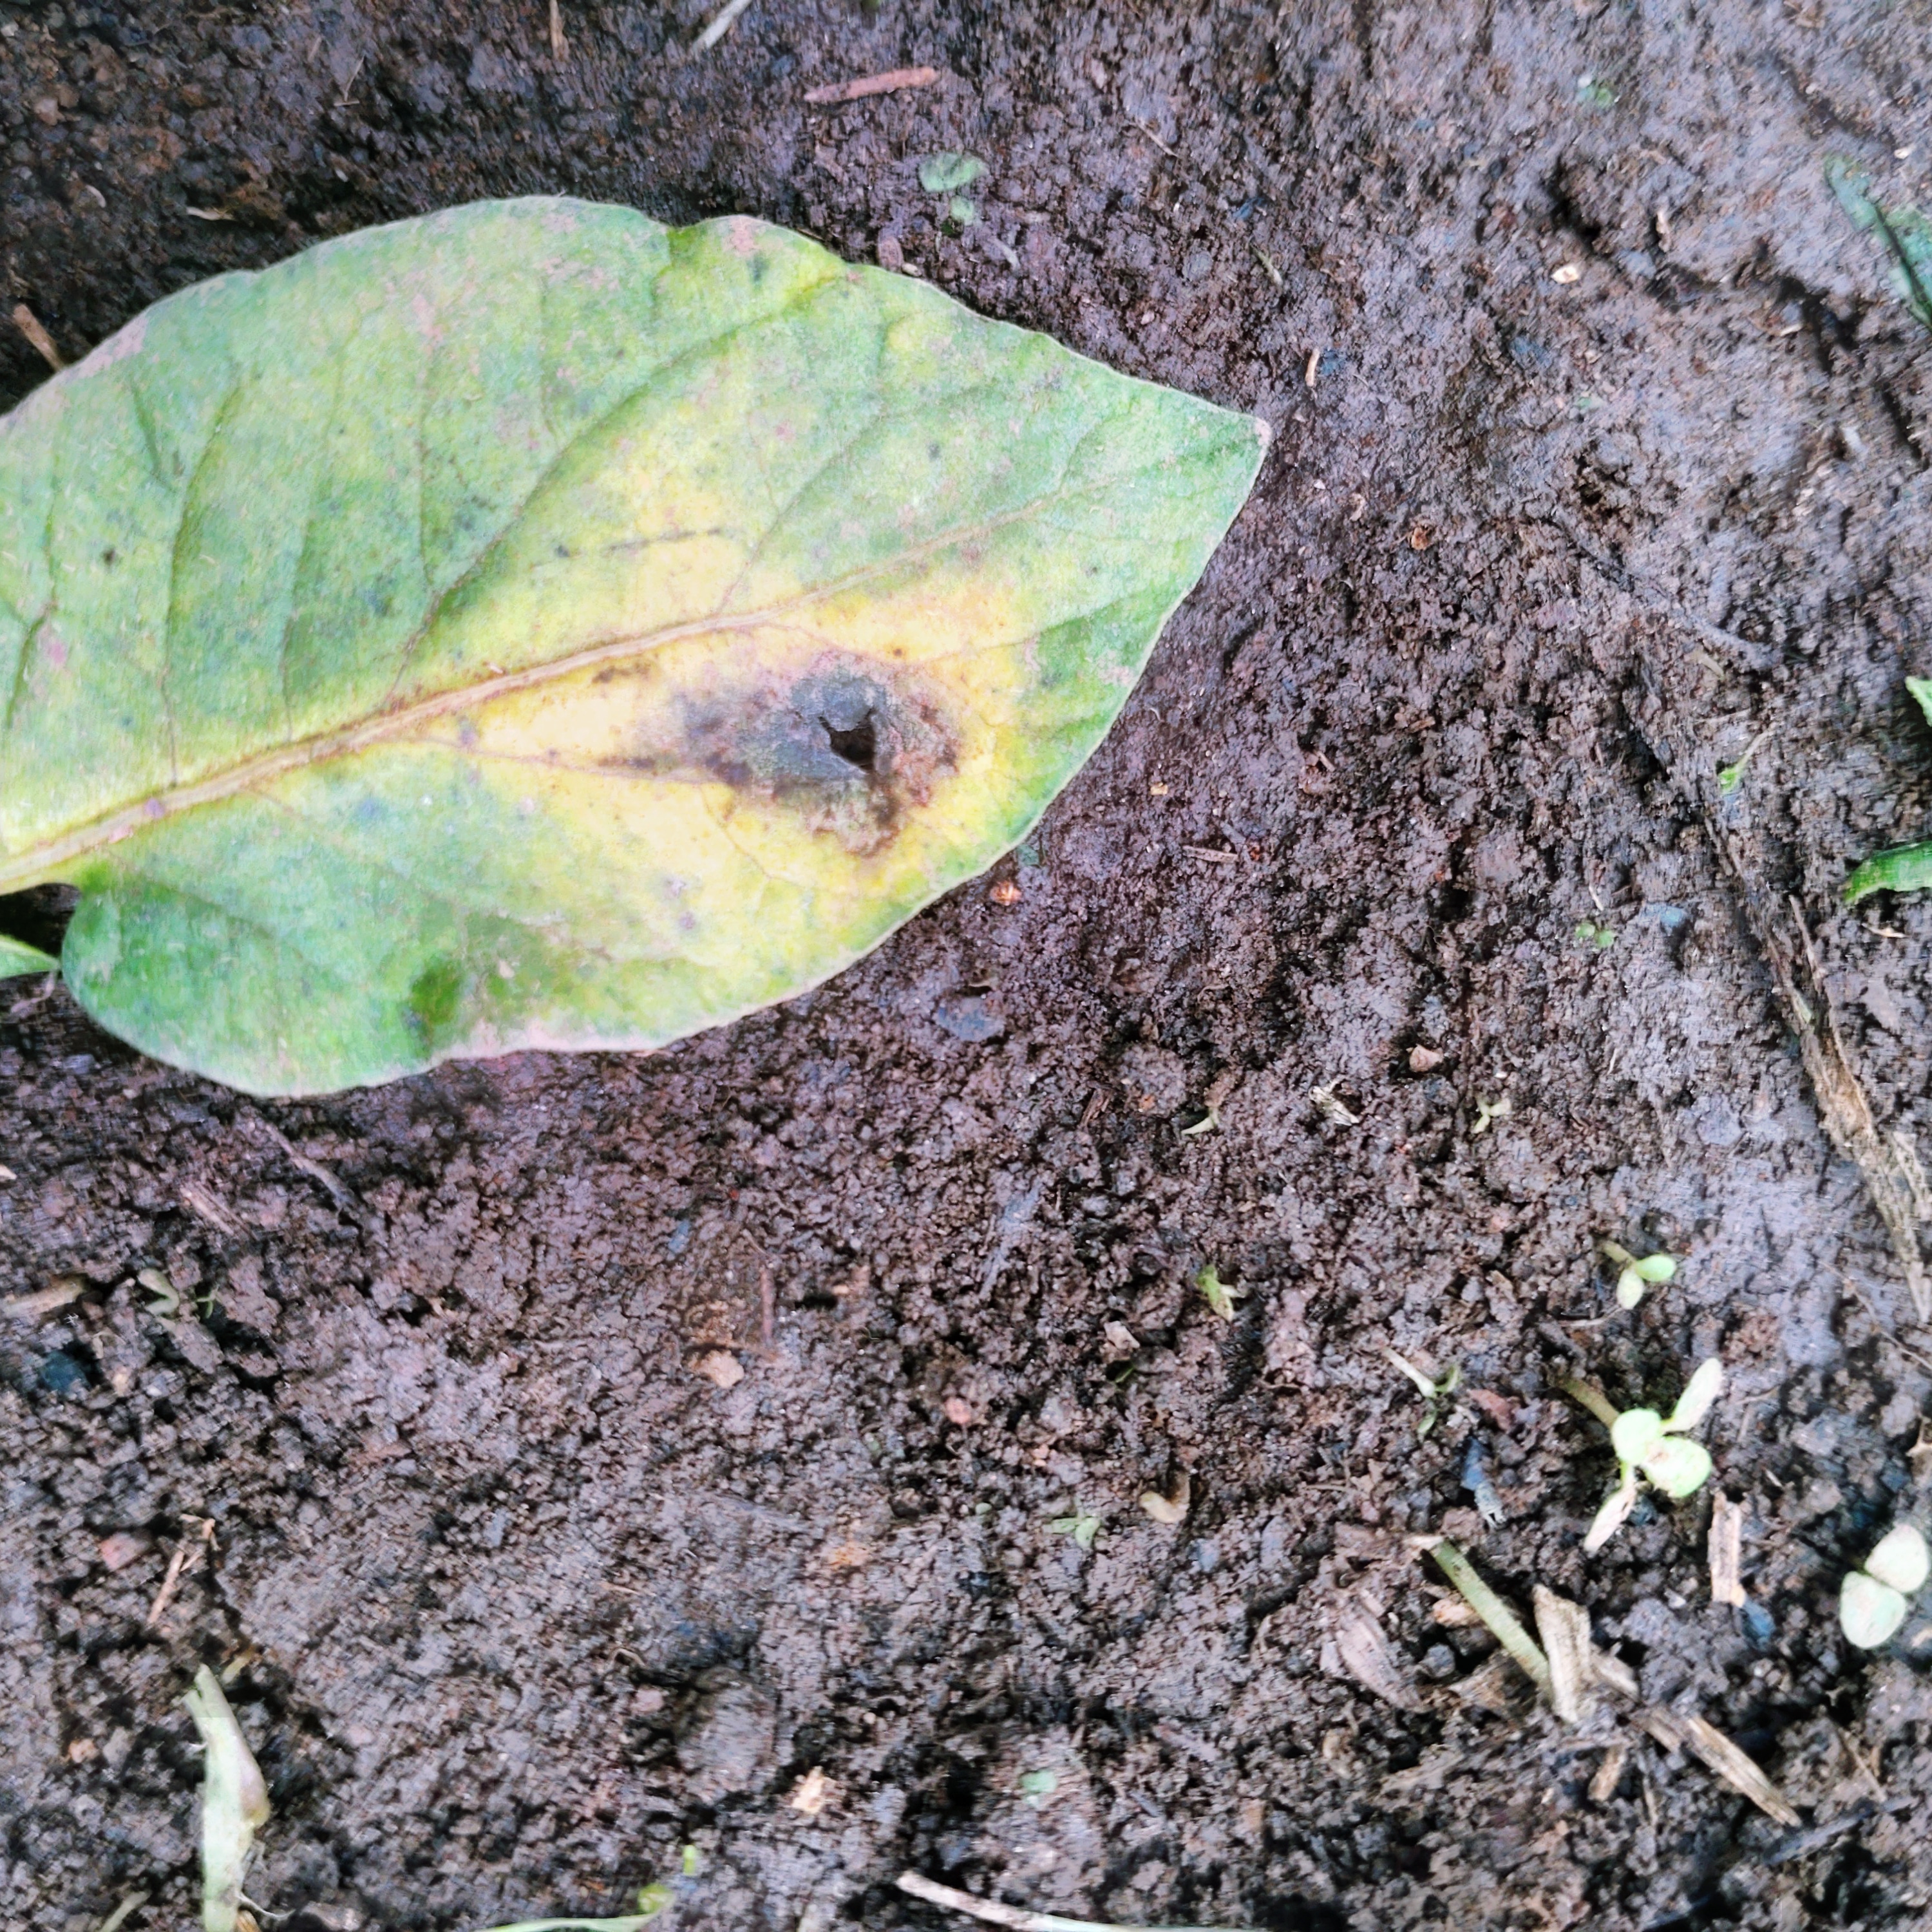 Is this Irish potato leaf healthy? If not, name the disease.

late blight
